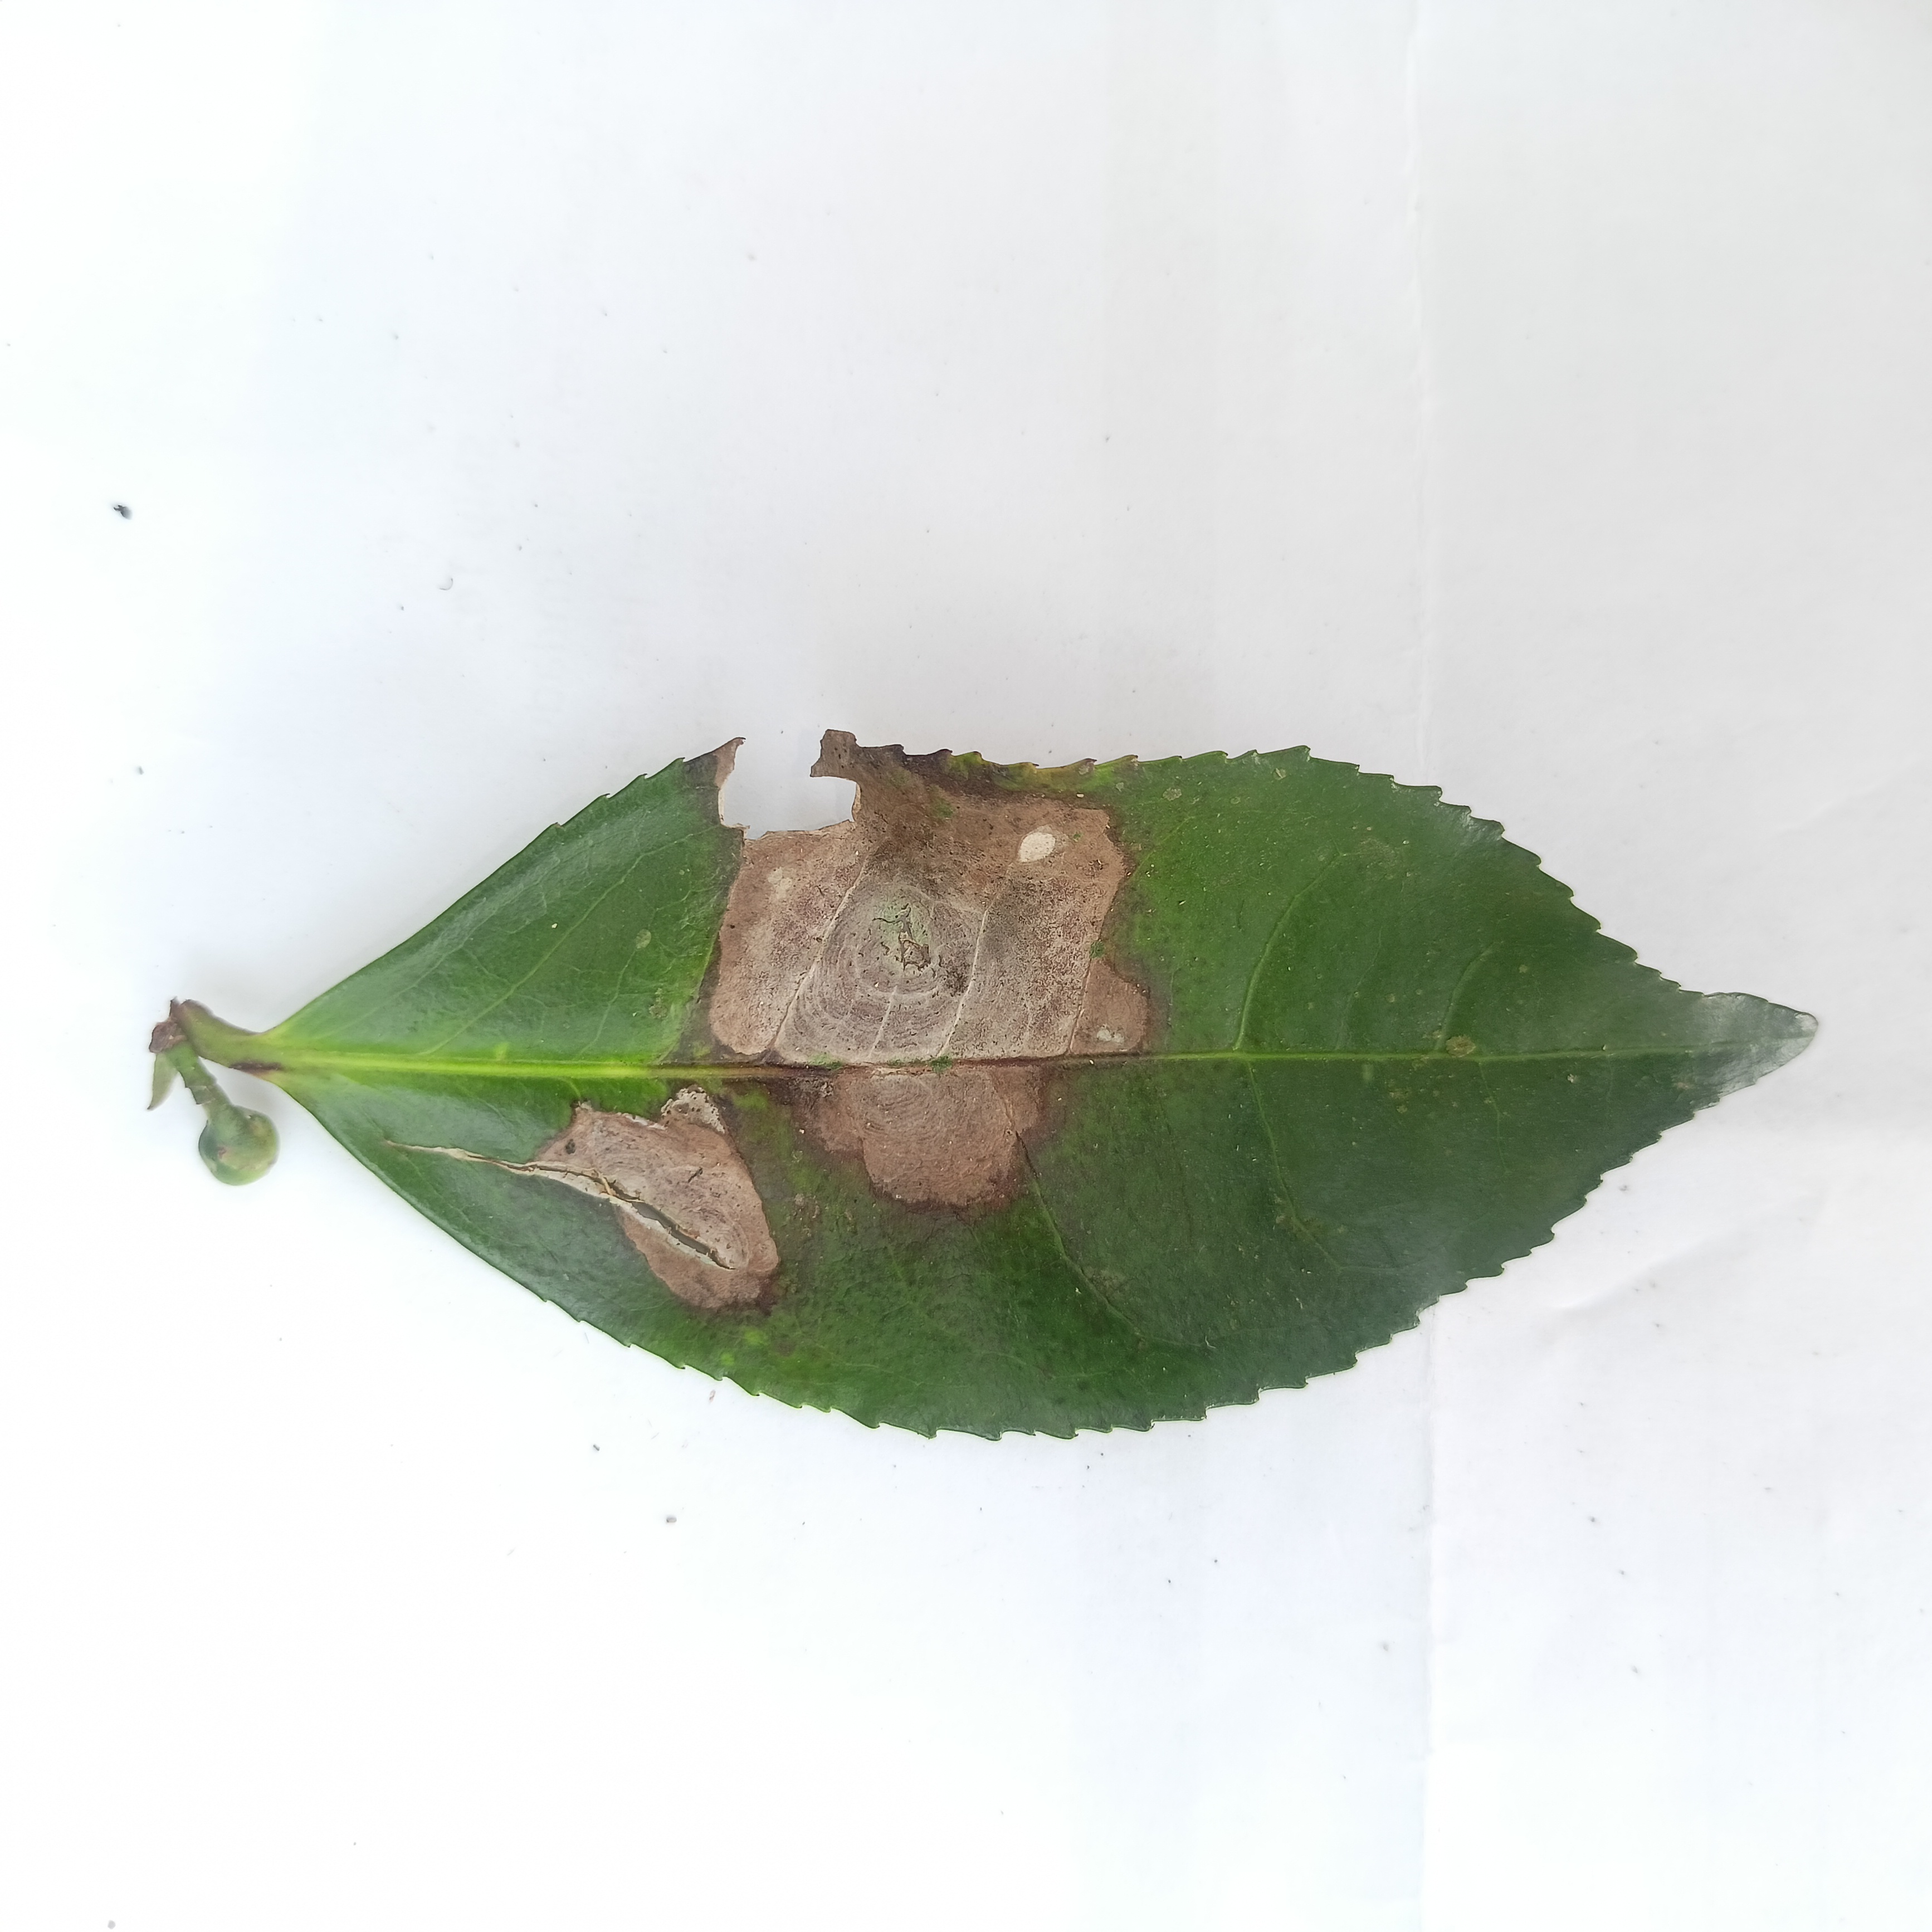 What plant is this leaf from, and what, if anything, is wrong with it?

tea, brown blight
